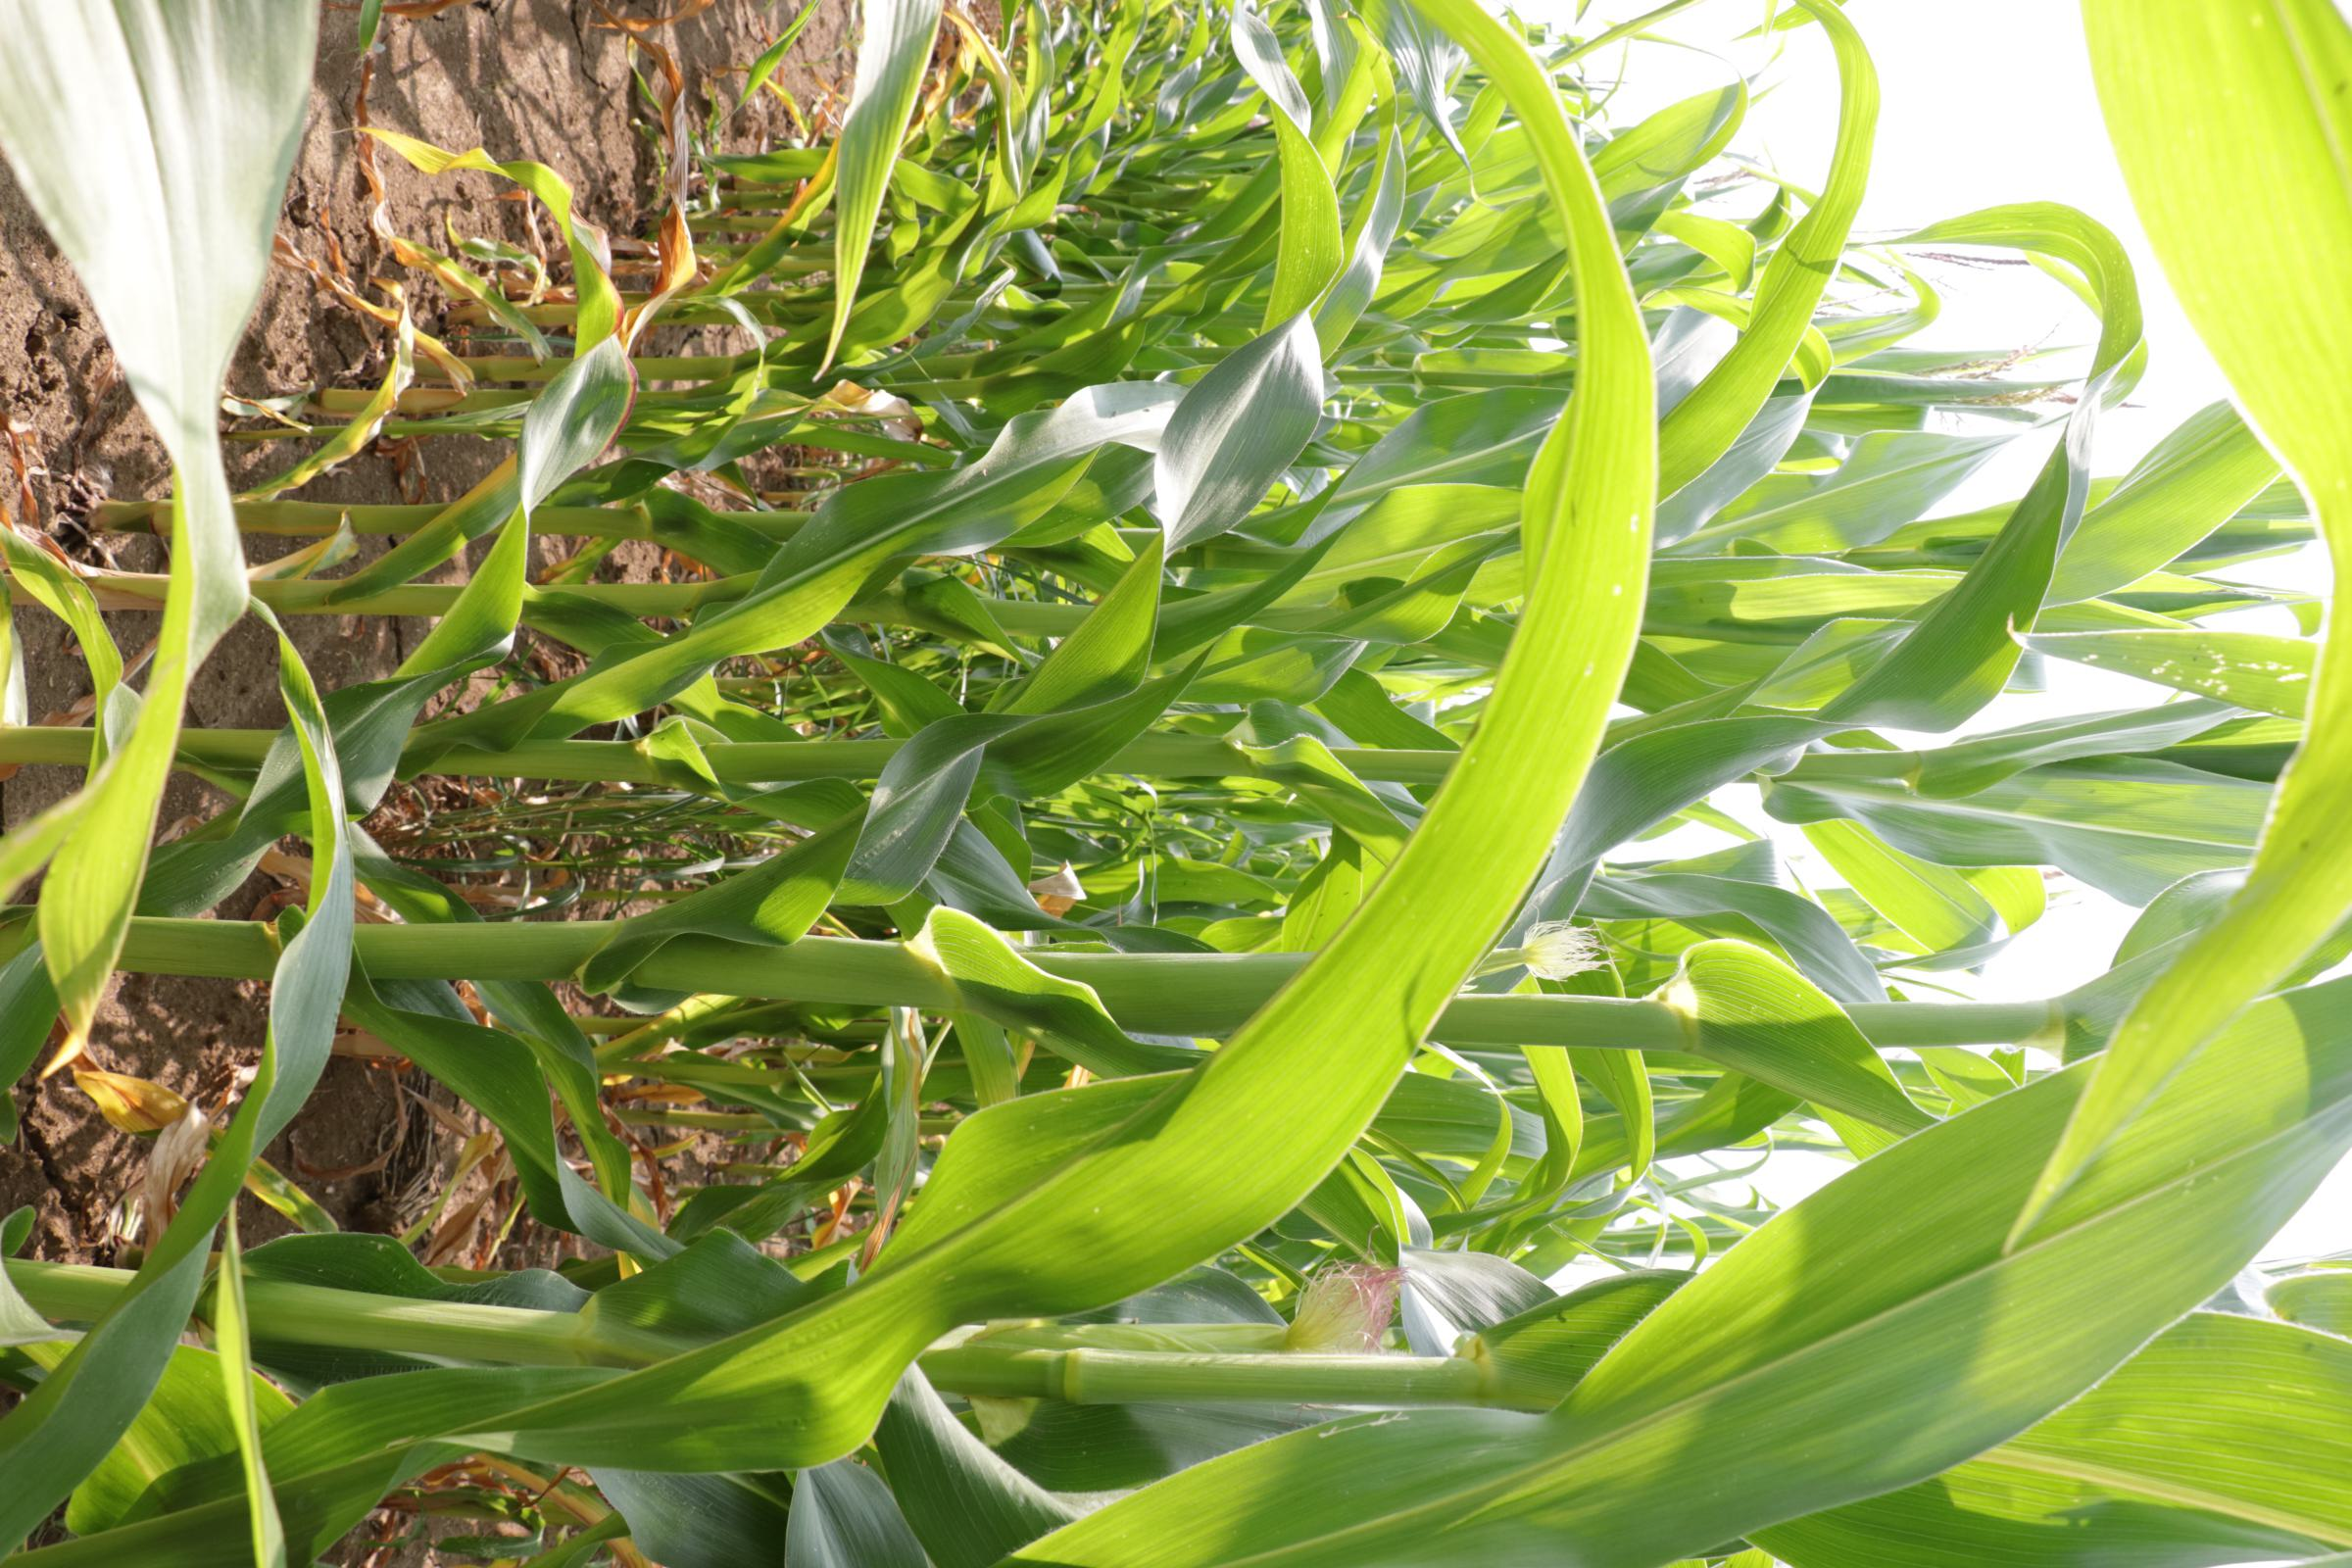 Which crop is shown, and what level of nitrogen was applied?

maize, no added nitrogen
